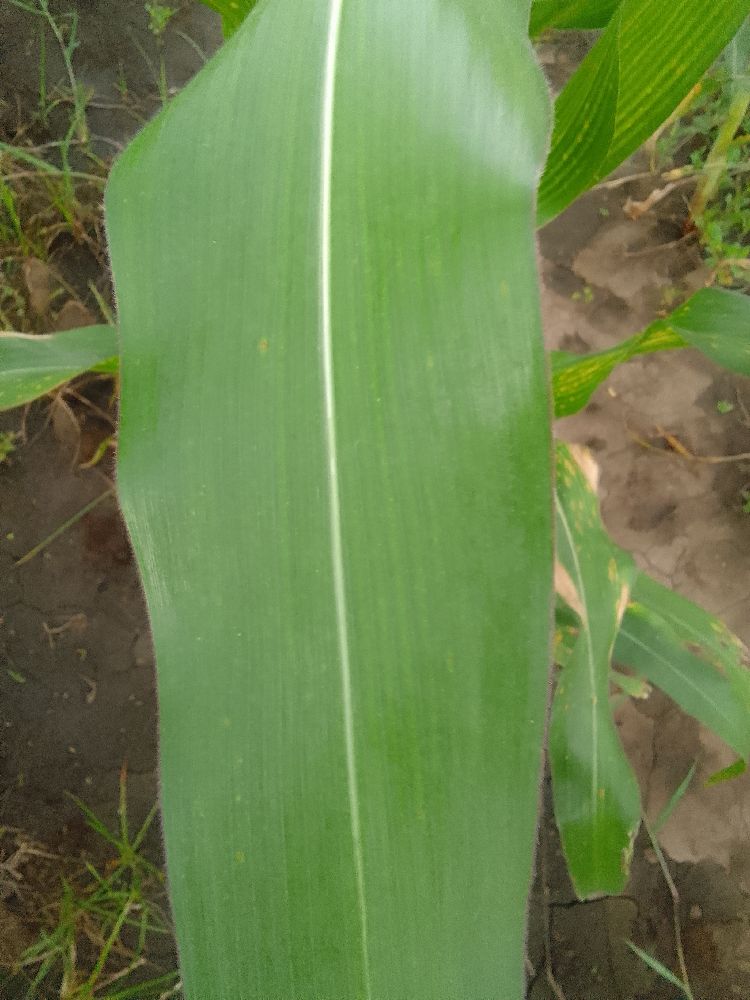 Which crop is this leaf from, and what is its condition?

common bean, healthy
